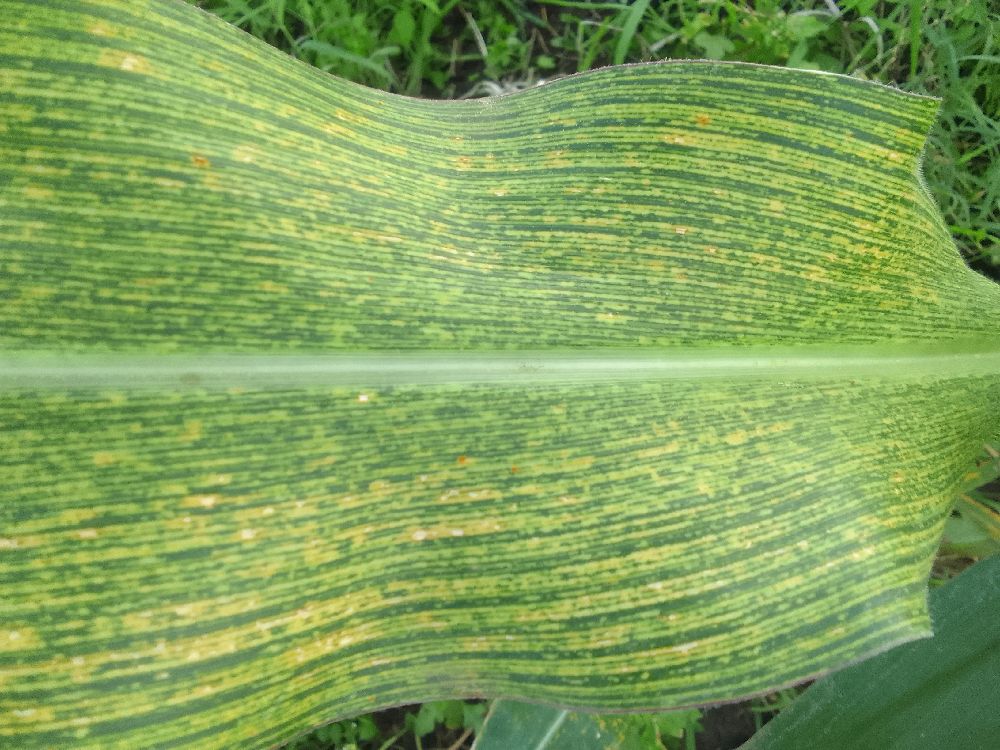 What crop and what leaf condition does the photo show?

maize, maize streak virus
